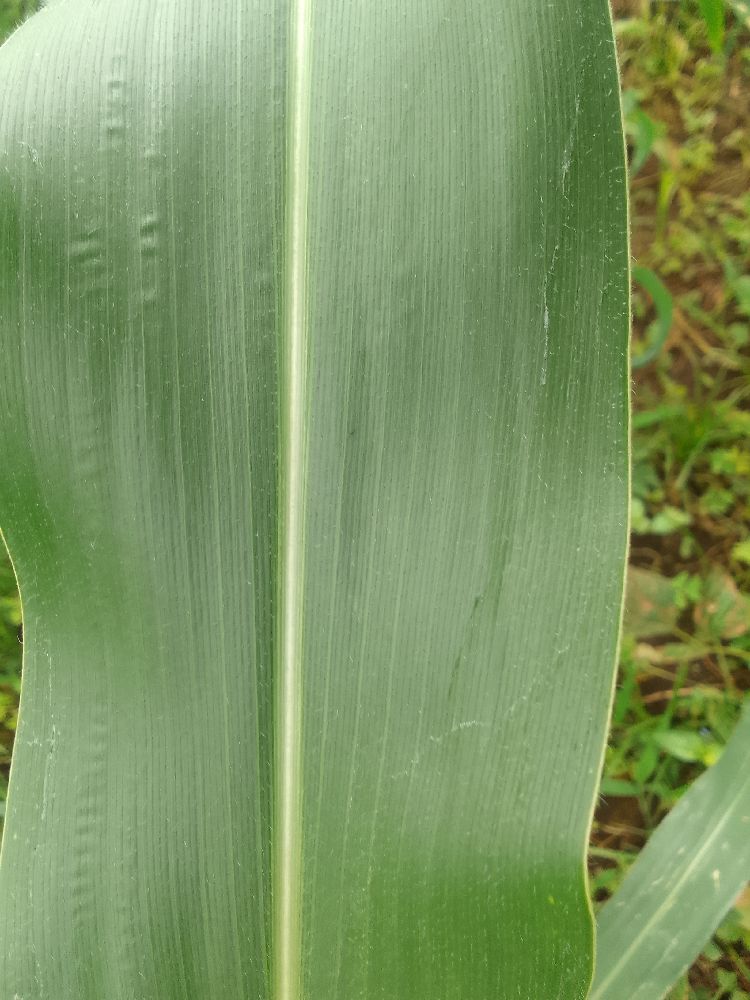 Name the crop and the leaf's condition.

maize, healthy
